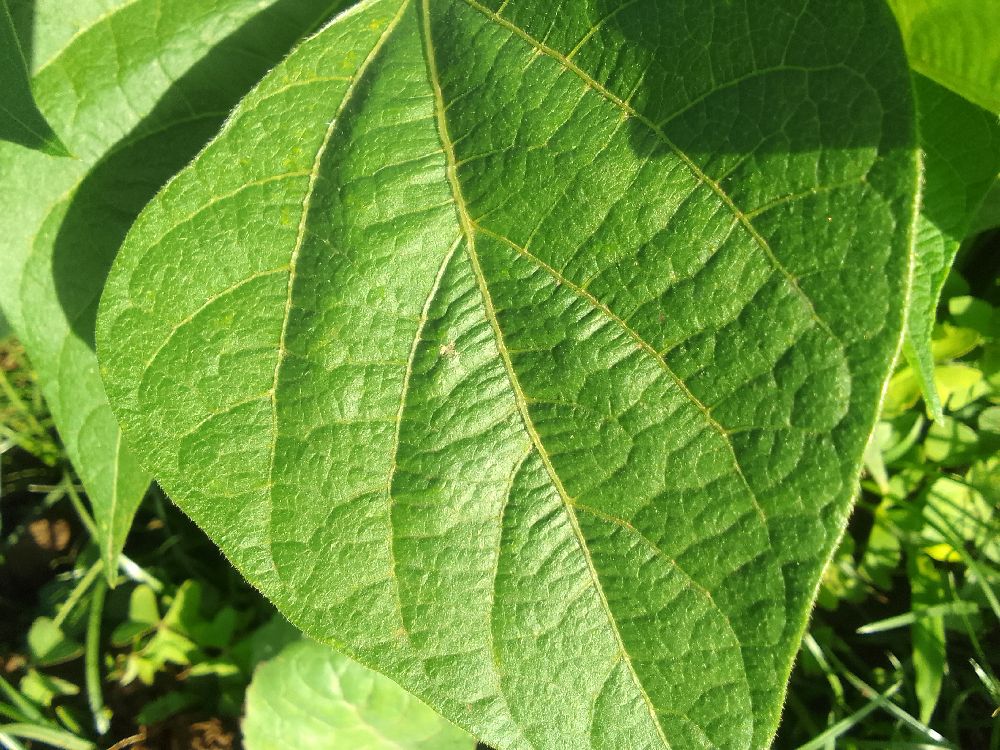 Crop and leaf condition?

common bean, healthy
